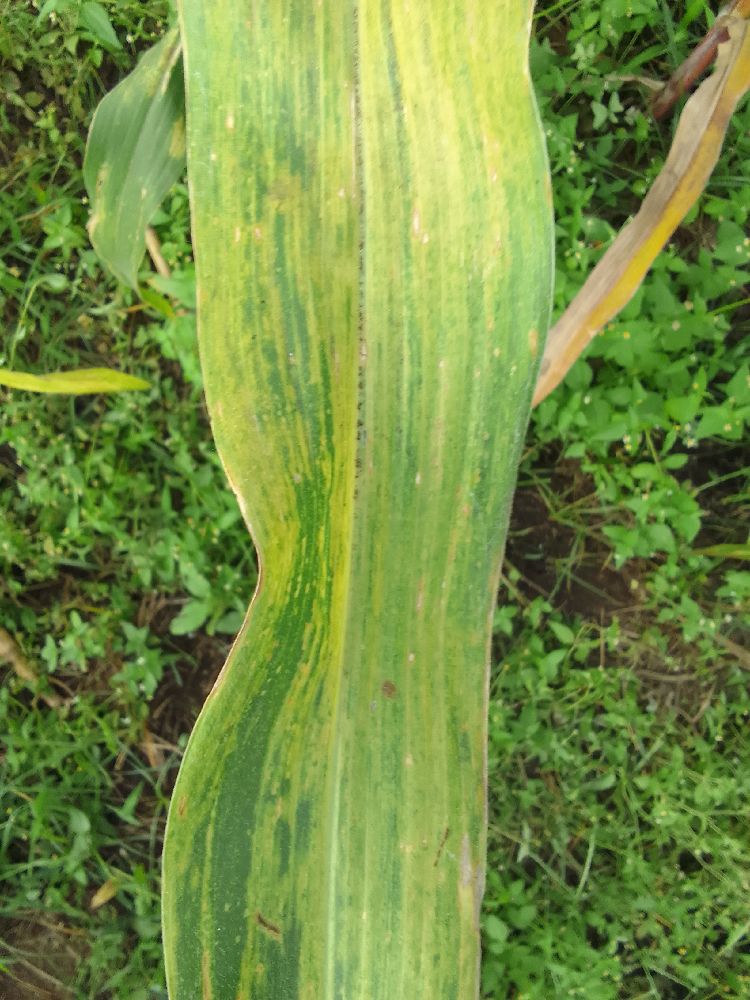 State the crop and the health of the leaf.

maize, maize lethal necrosis
